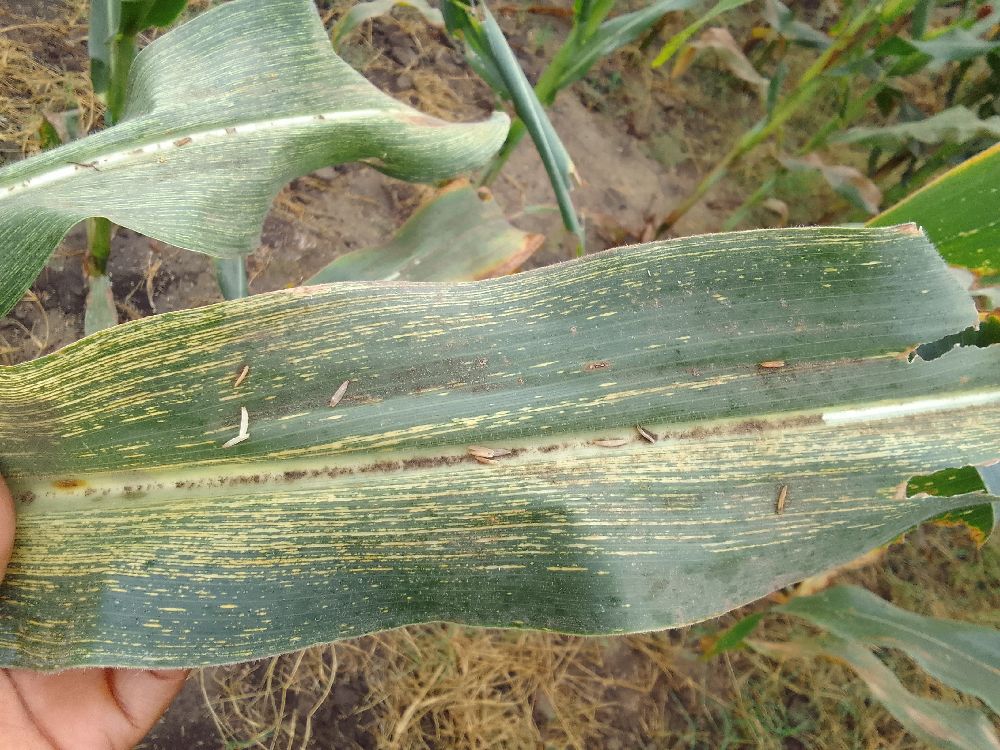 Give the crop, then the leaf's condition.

maize, maize streak virus
